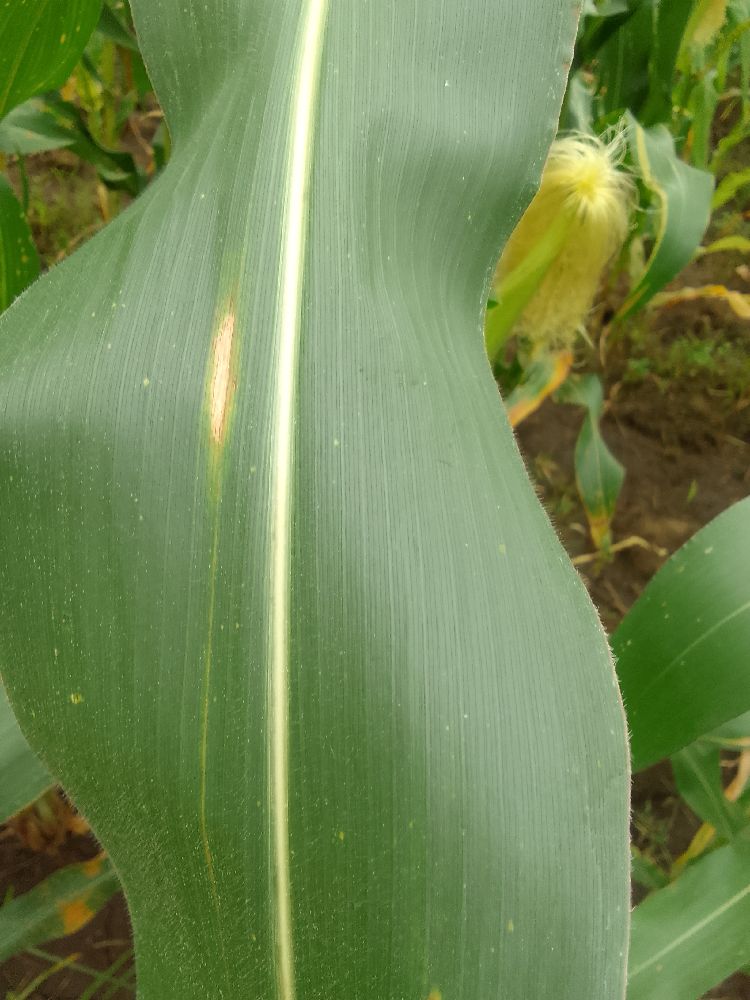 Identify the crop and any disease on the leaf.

maize, healthy
